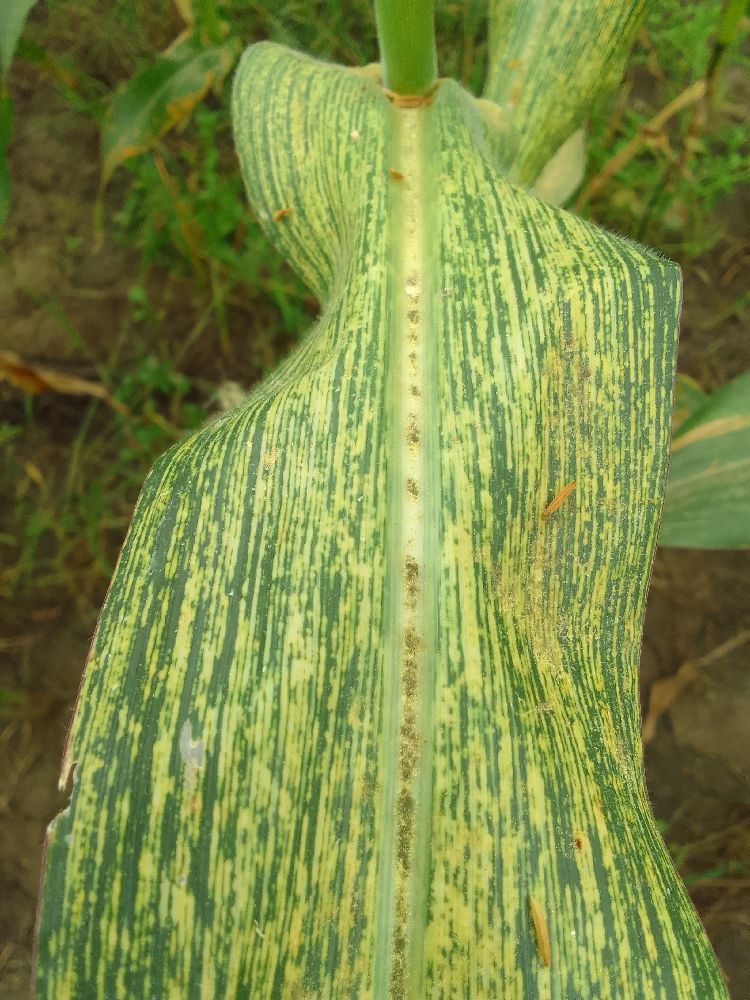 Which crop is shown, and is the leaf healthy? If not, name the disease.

maize, maize streak virus
